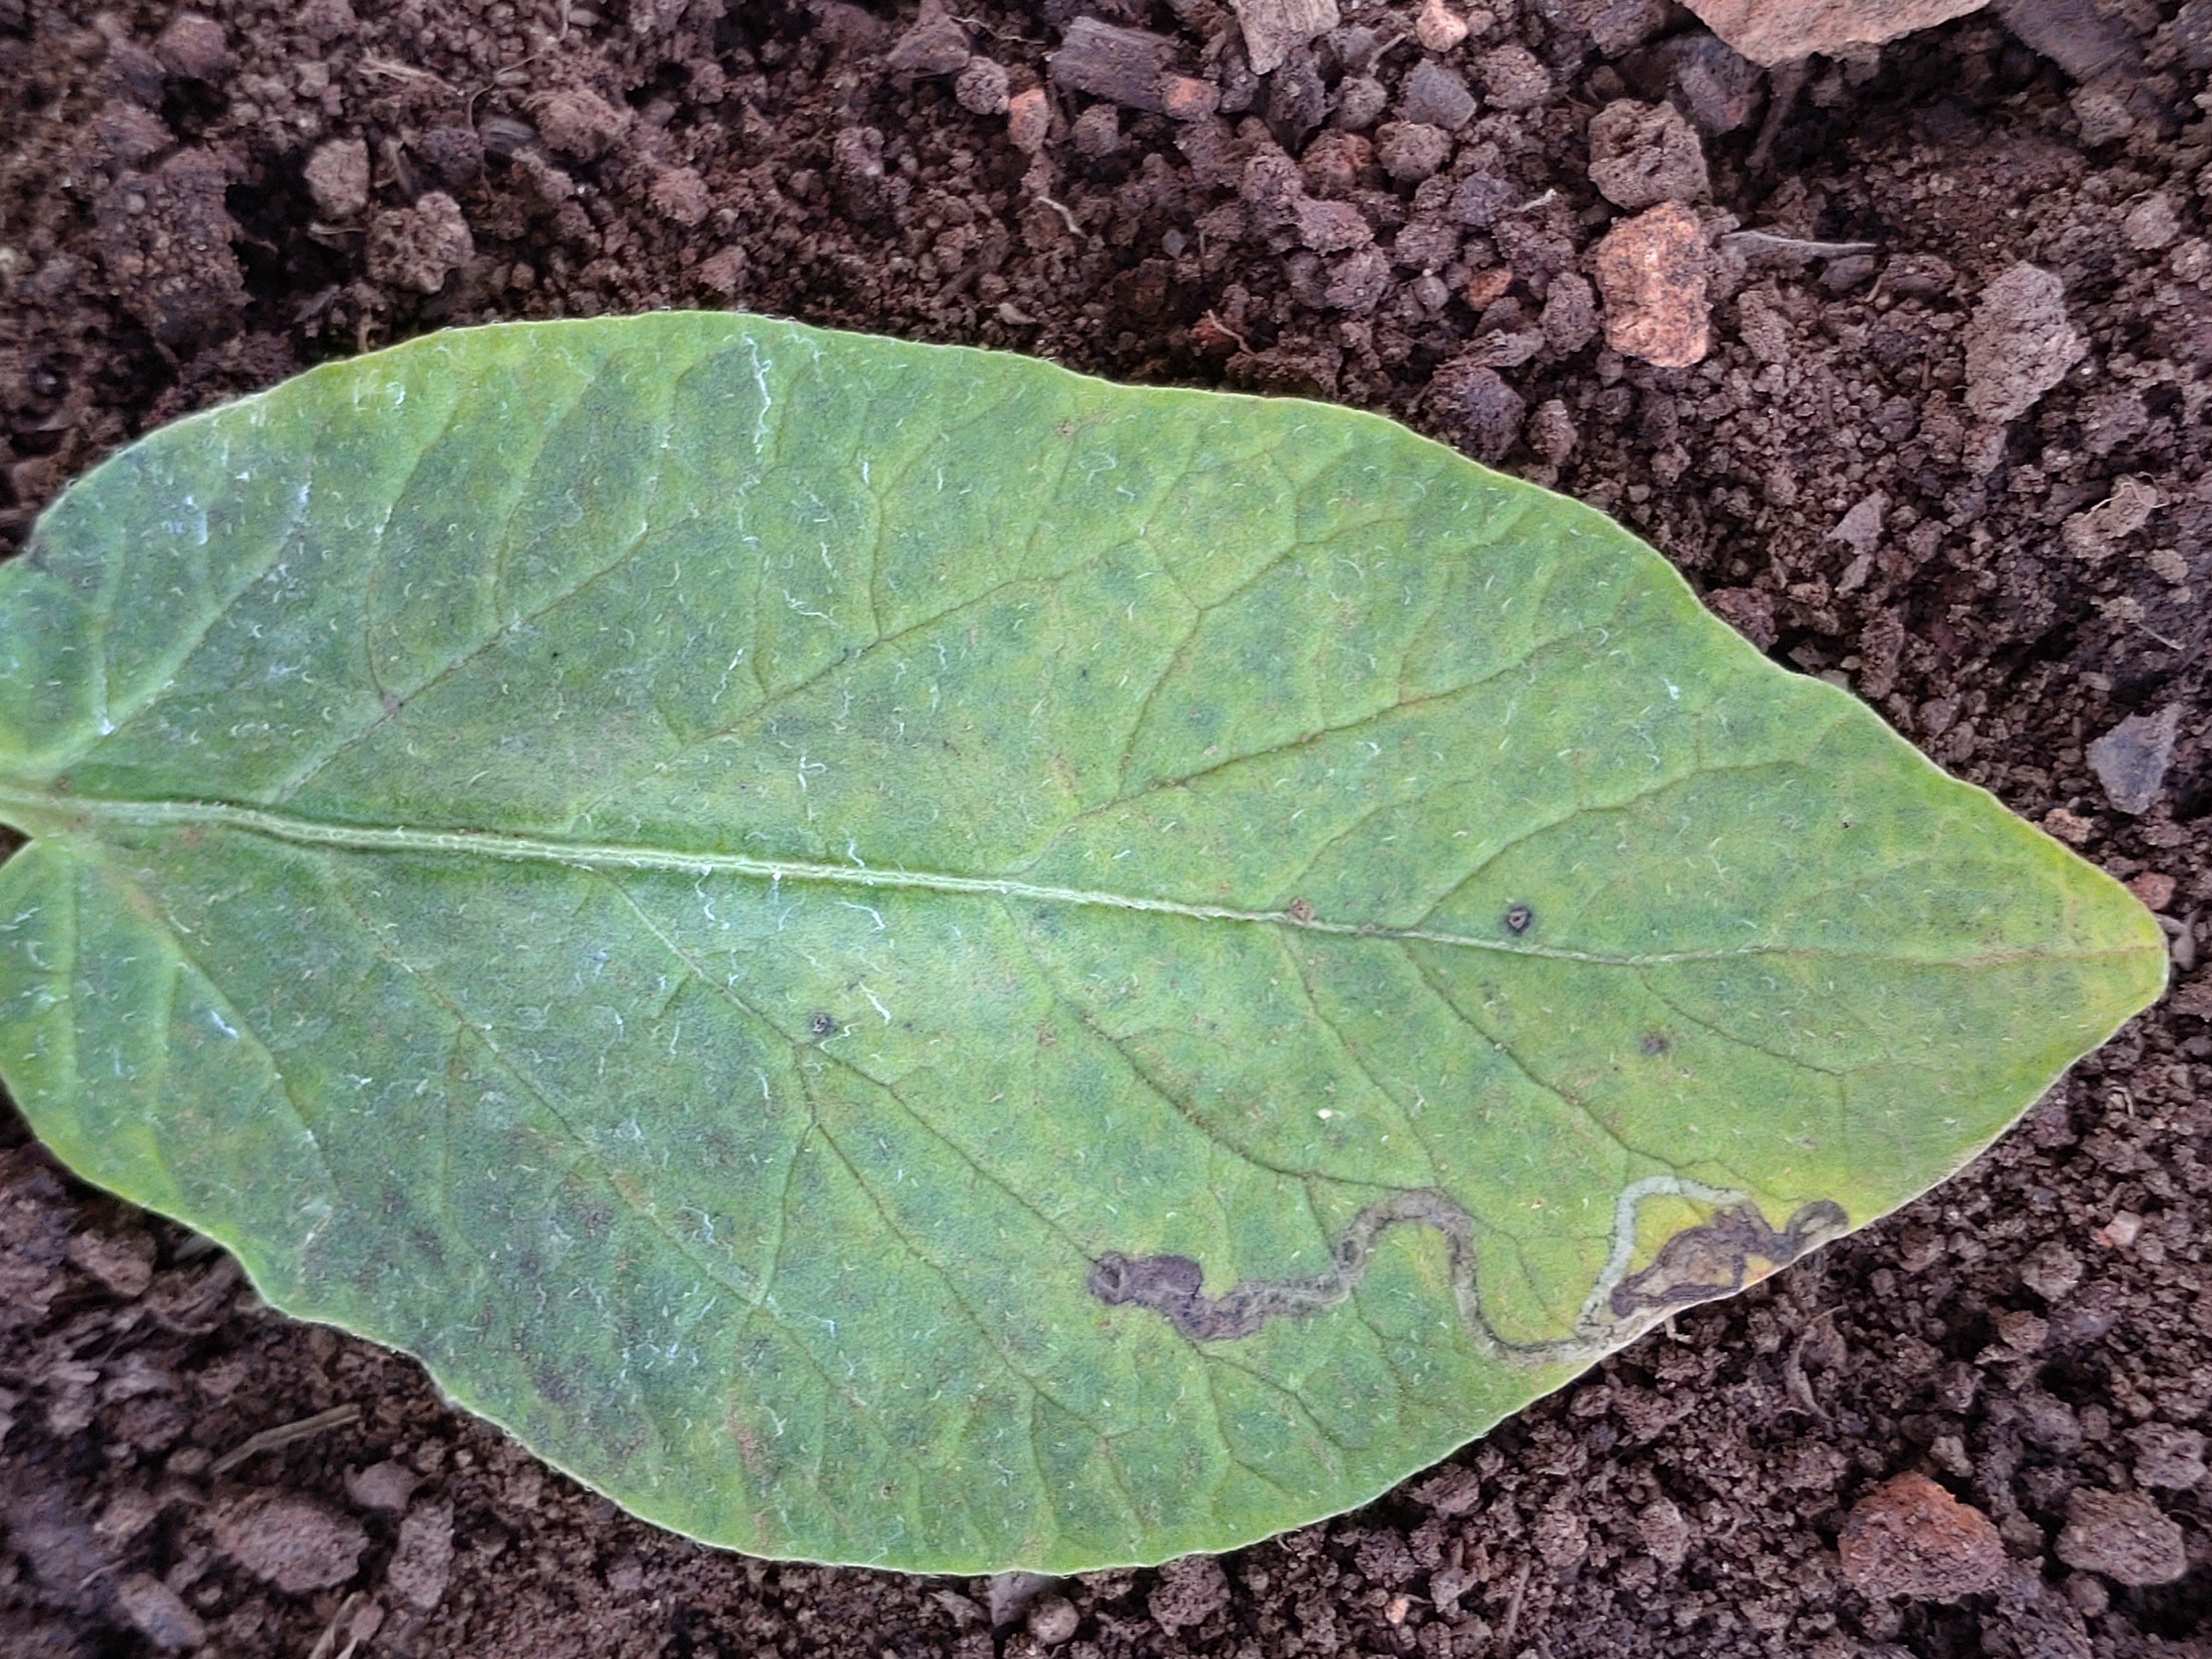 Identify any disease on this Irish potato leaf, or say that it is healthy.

late blight
